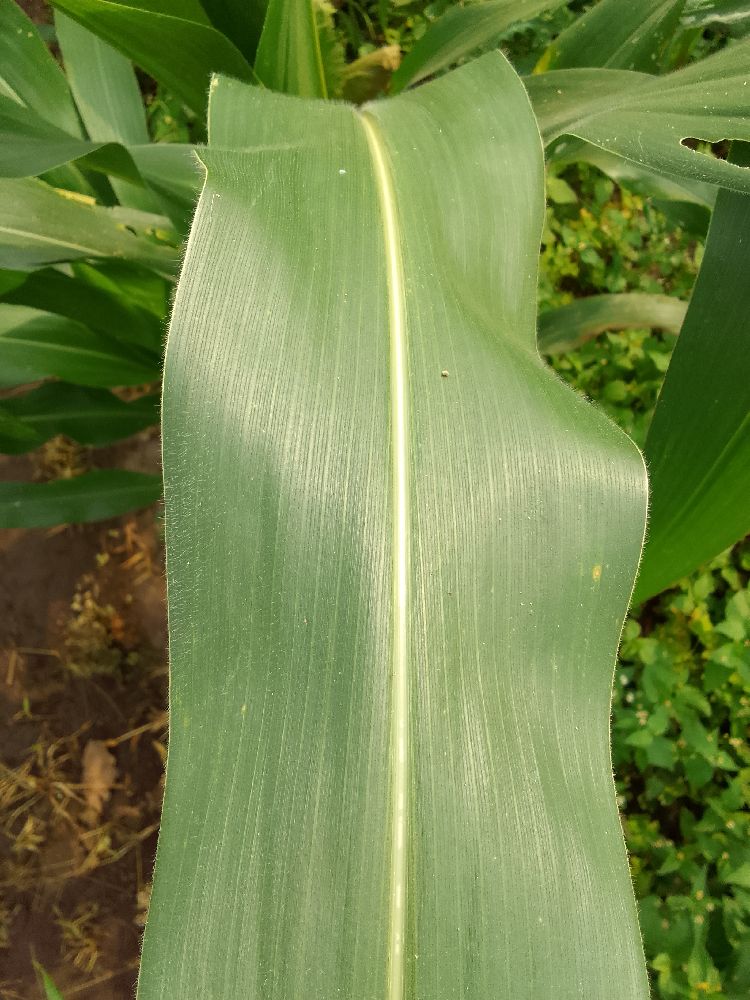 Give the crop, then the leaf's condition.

maize, healthy
